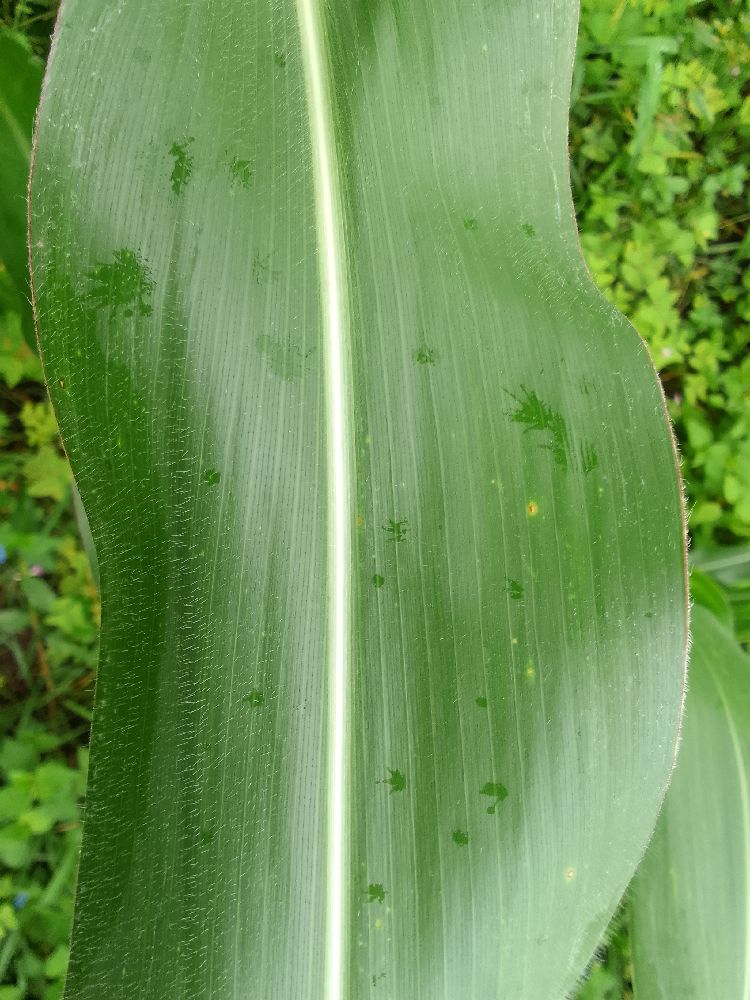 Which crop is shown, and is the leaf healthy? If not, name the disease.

maize, healthy
